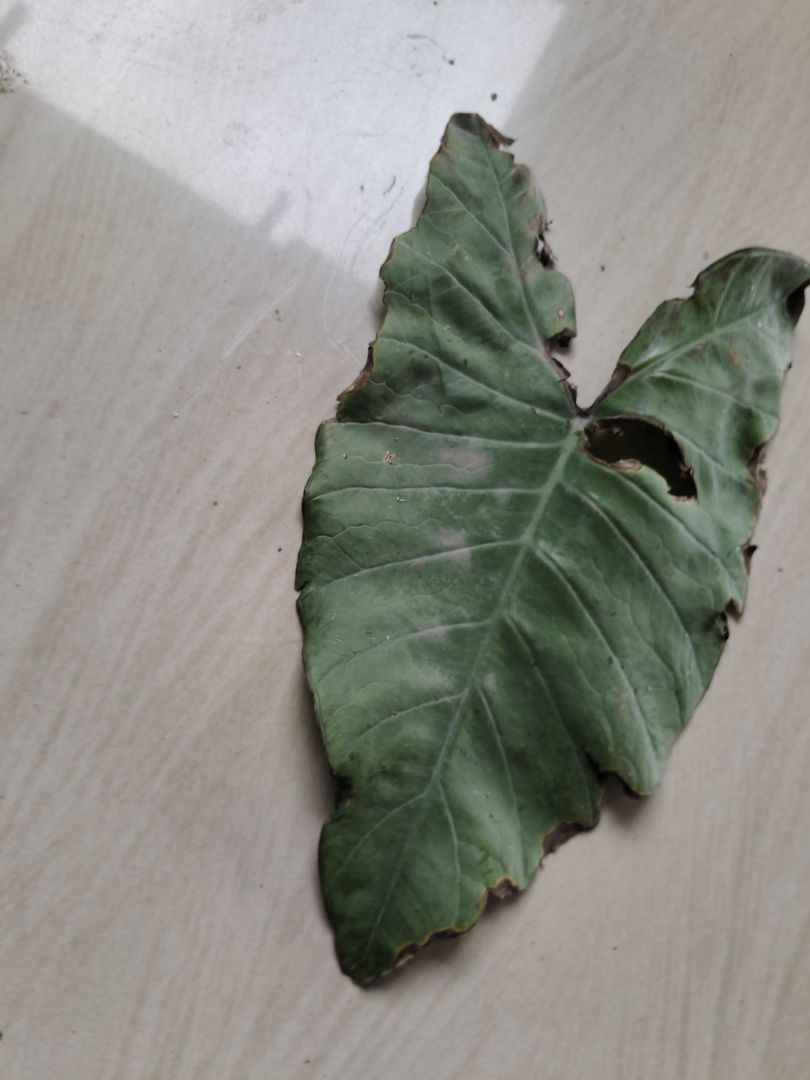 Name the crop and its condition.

taro, leaf blight
